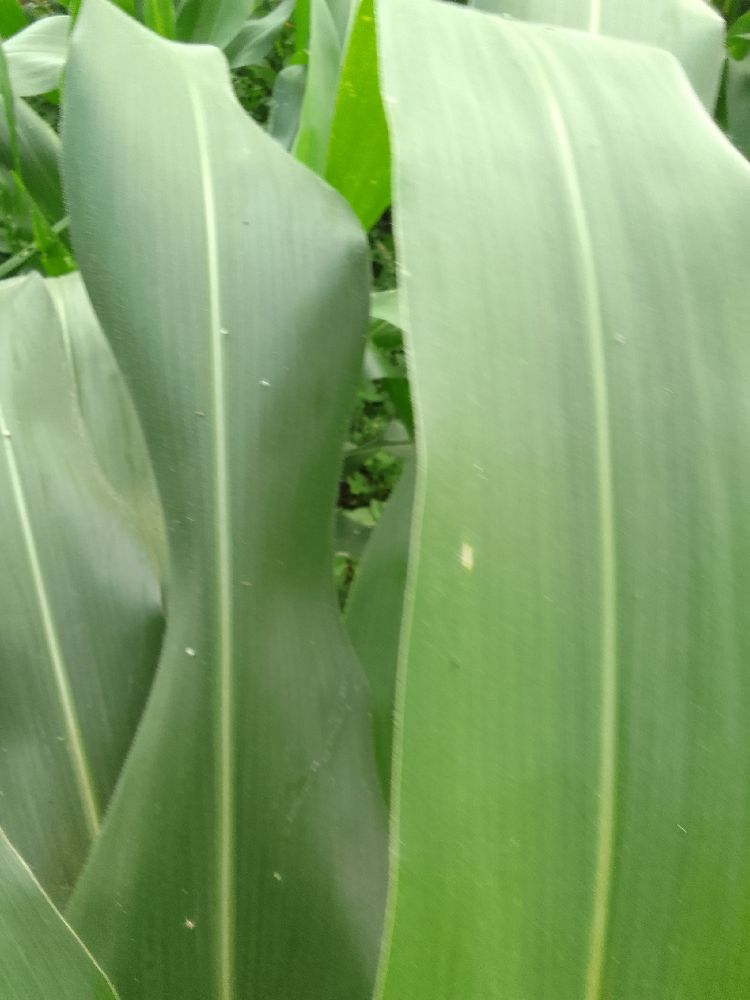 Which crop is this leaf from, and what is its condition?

maize, healthy
